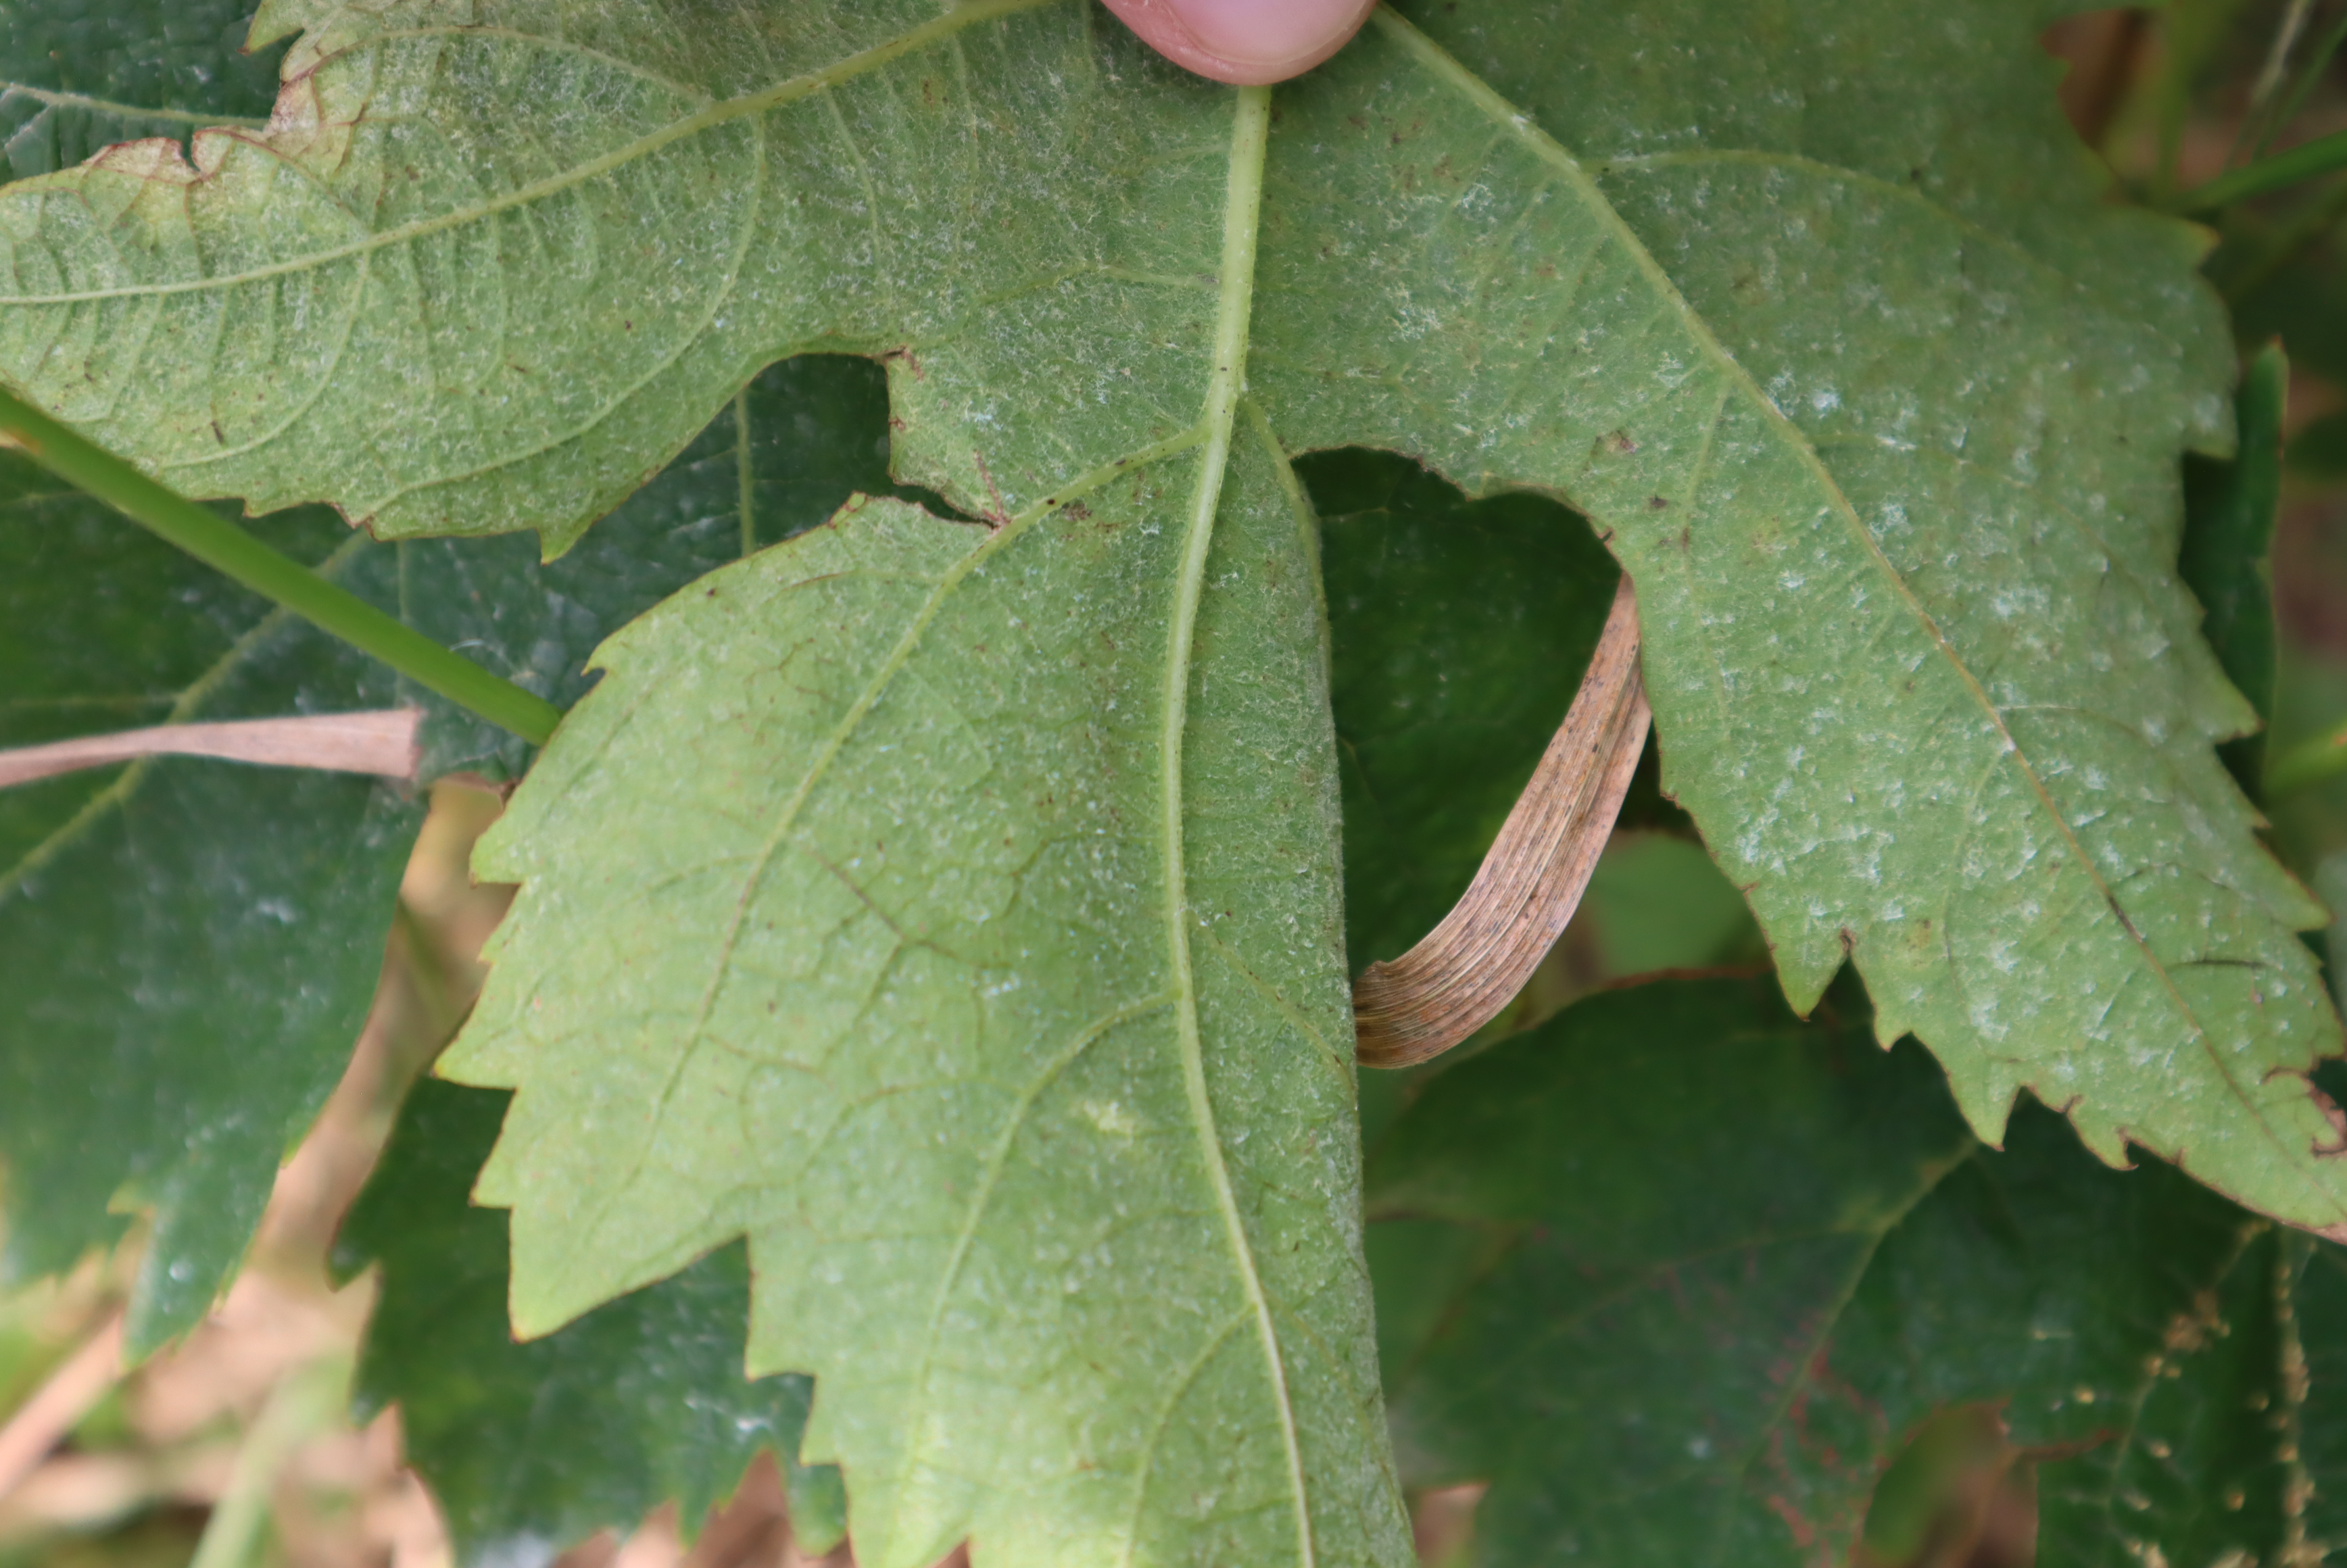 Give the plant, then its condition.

grapevine, downy mildew, mites
